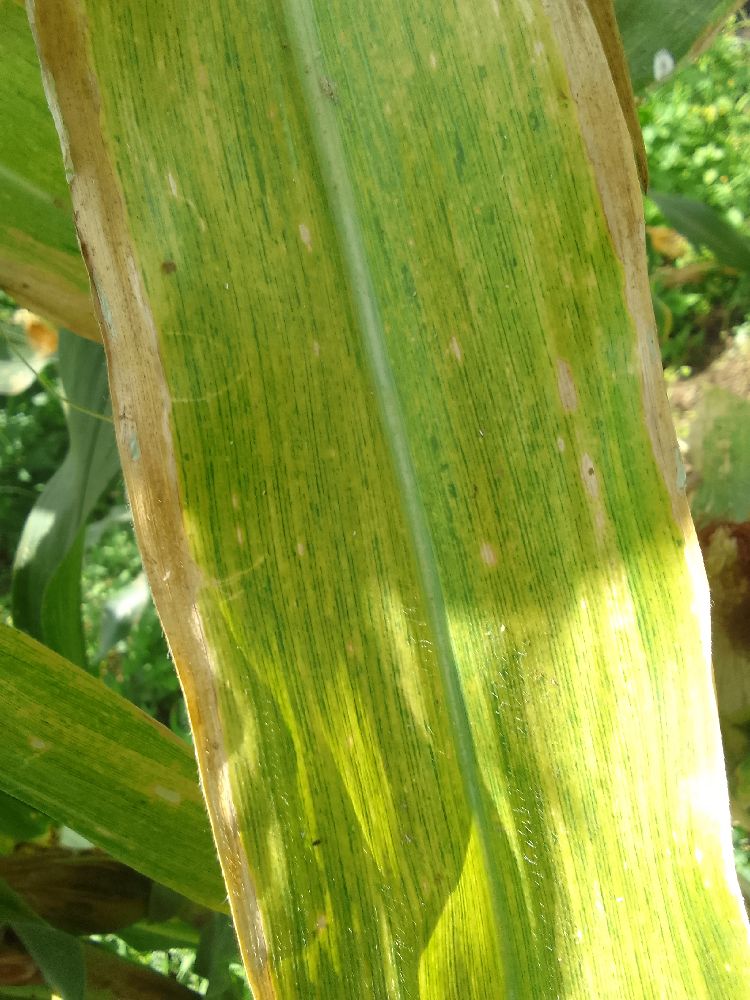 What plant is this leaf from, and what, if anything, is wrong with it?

maize, maize lethal necrosis
